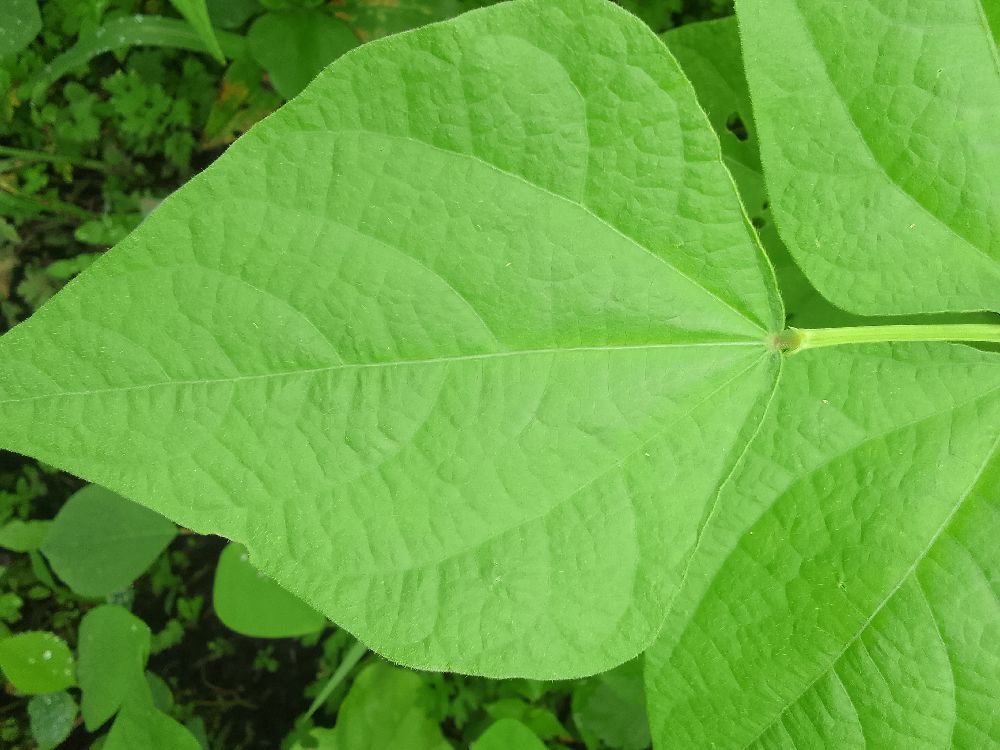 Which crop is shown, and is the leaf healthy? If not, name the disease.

common bean, healthy
